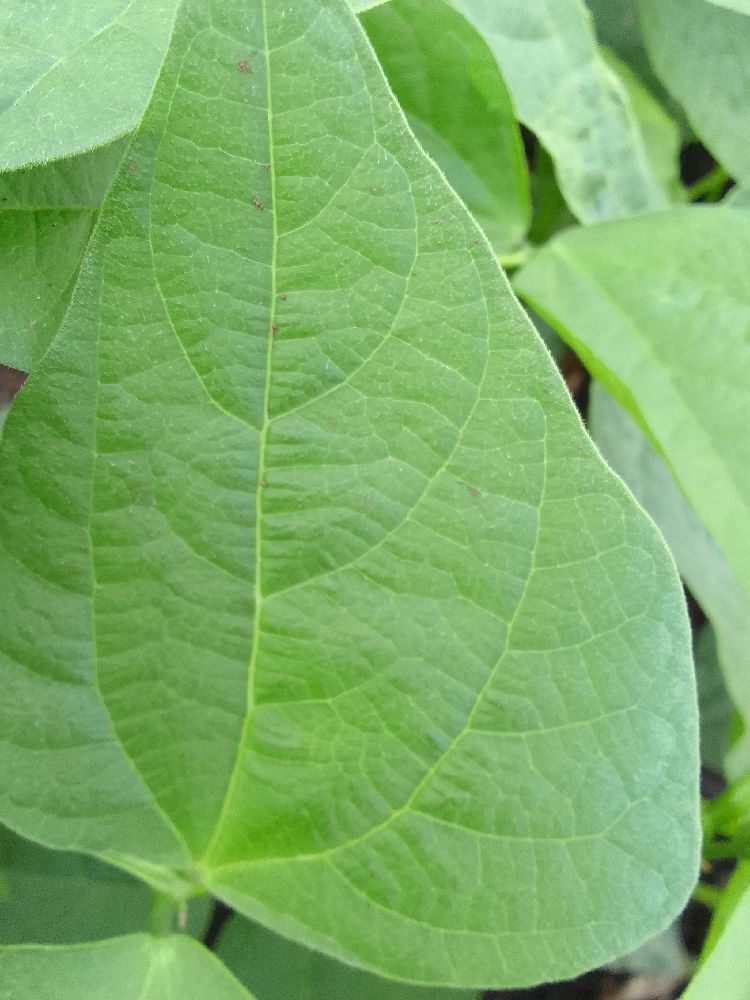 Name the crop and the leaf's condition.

common bean, healthy
